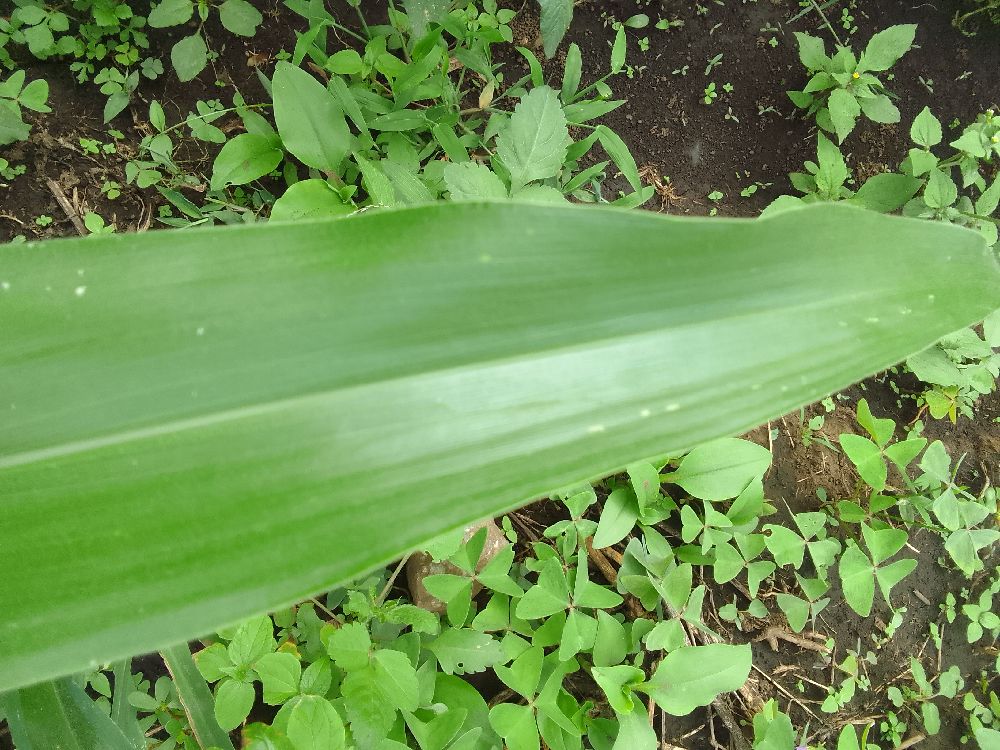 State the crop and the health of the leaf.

maize, healthy
